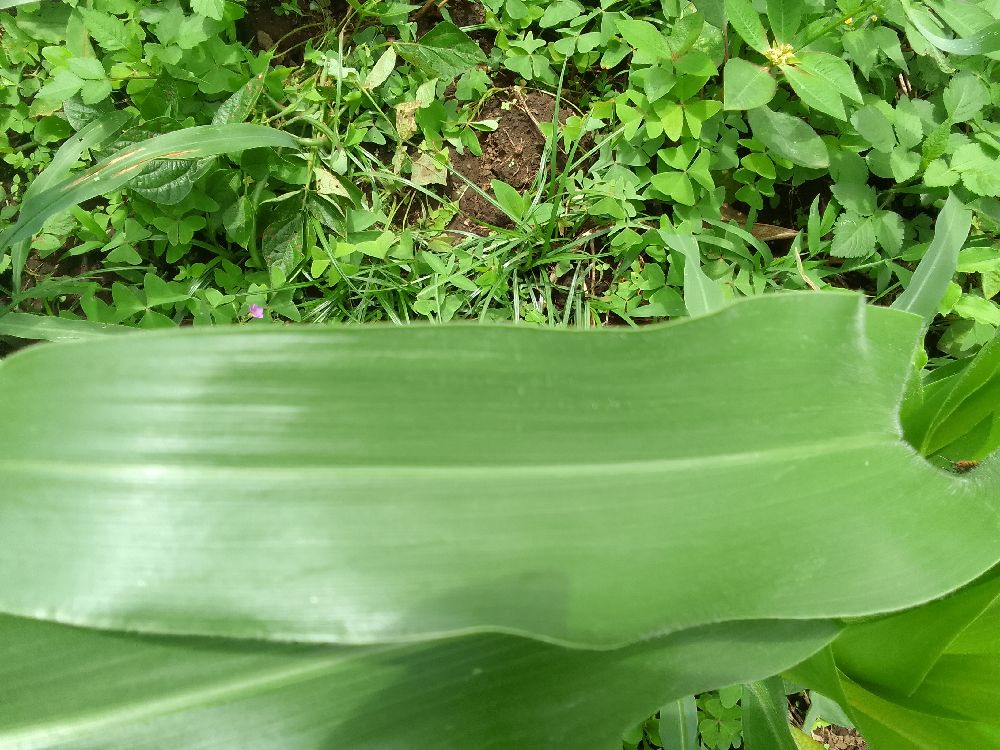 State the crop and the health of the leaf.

maize, healthy
